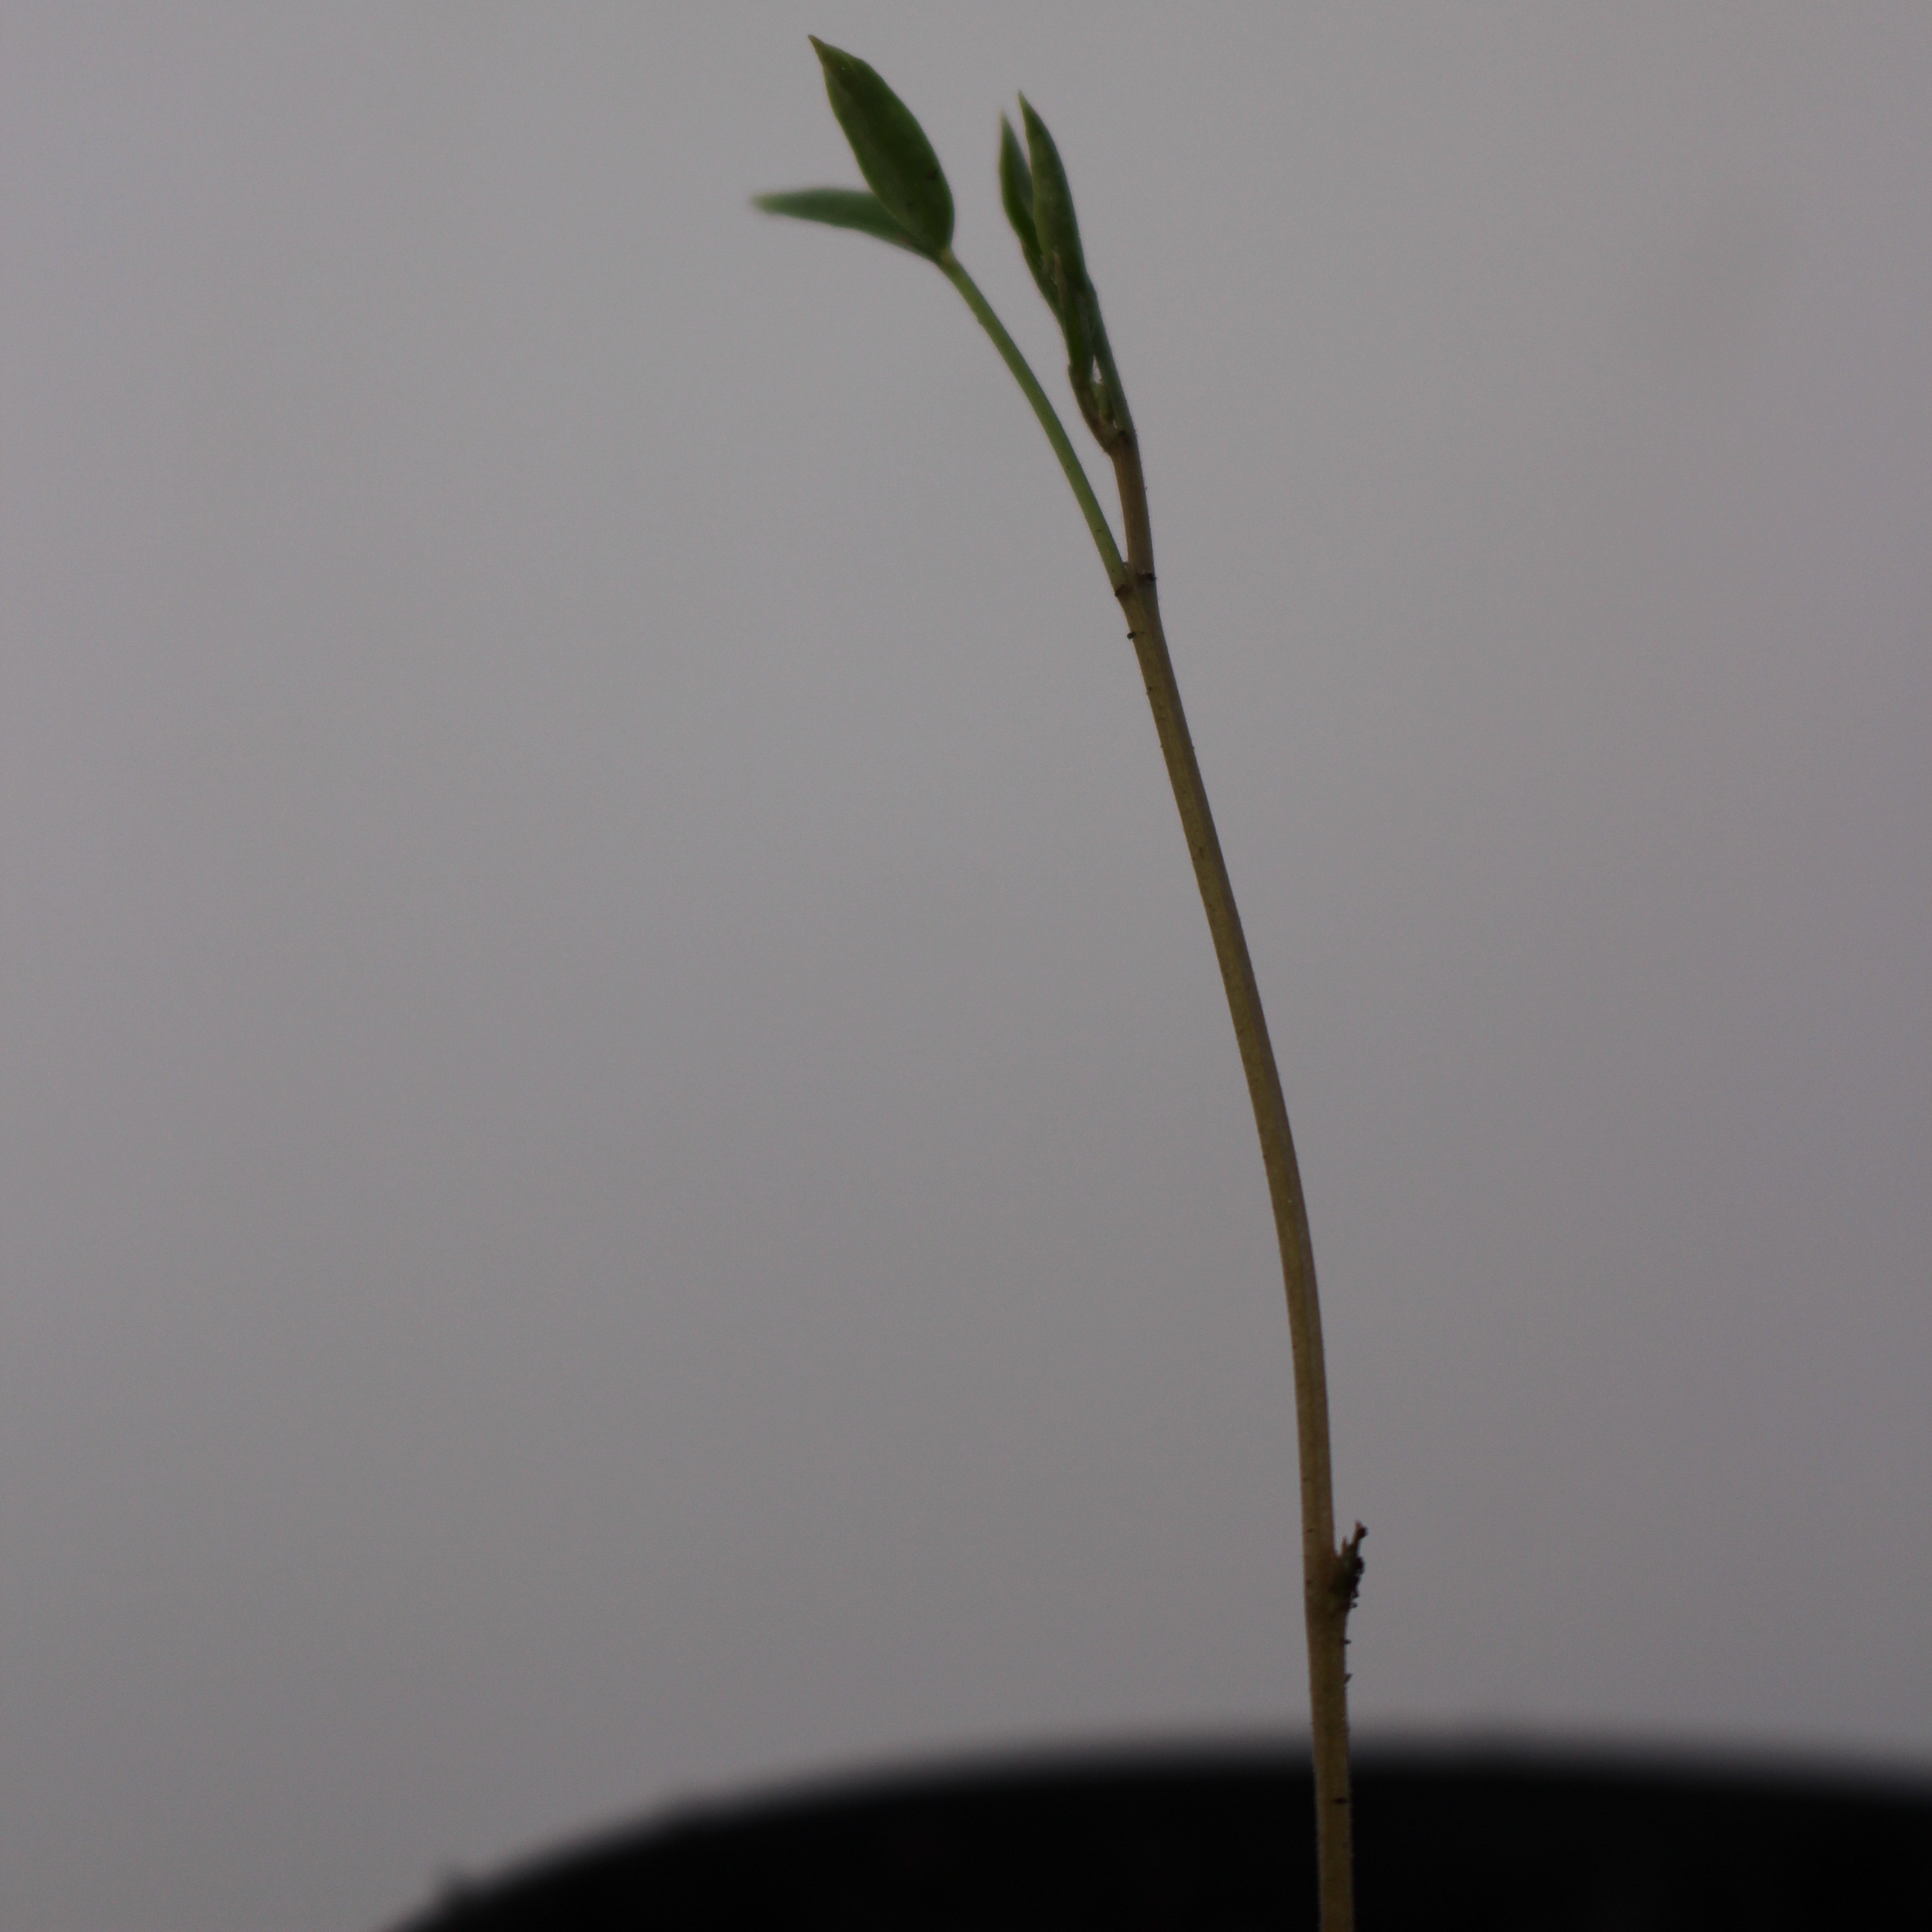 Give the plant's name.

Vicia sativa
